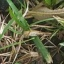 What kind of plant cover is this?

grass
